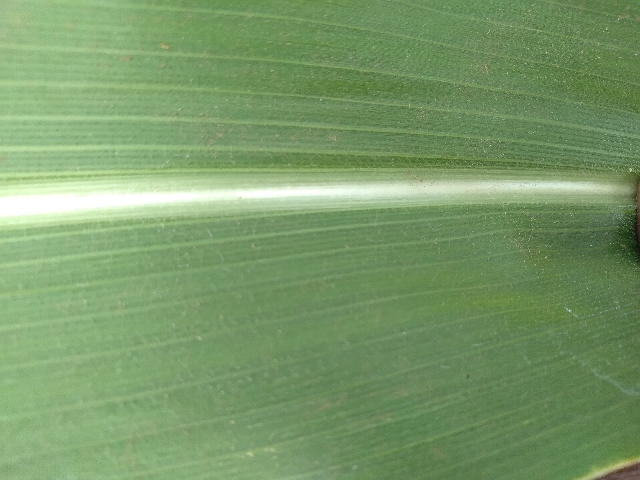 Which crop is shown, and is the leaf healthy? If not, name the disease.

maize, healthy
